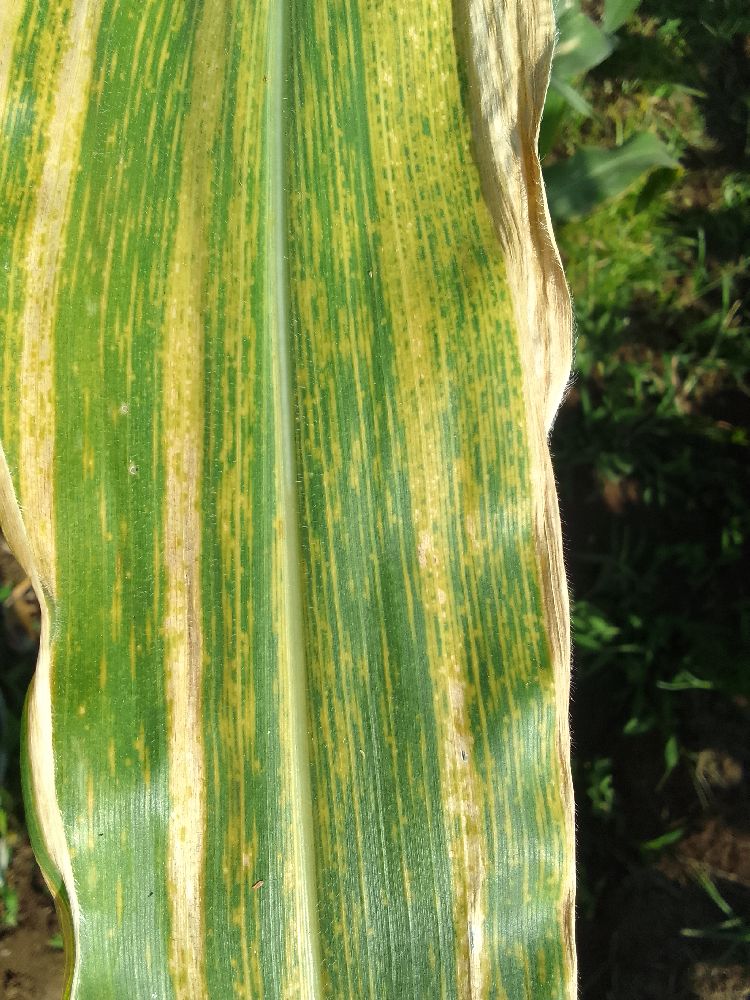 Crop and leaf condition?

maize, maize lethal necrosis
